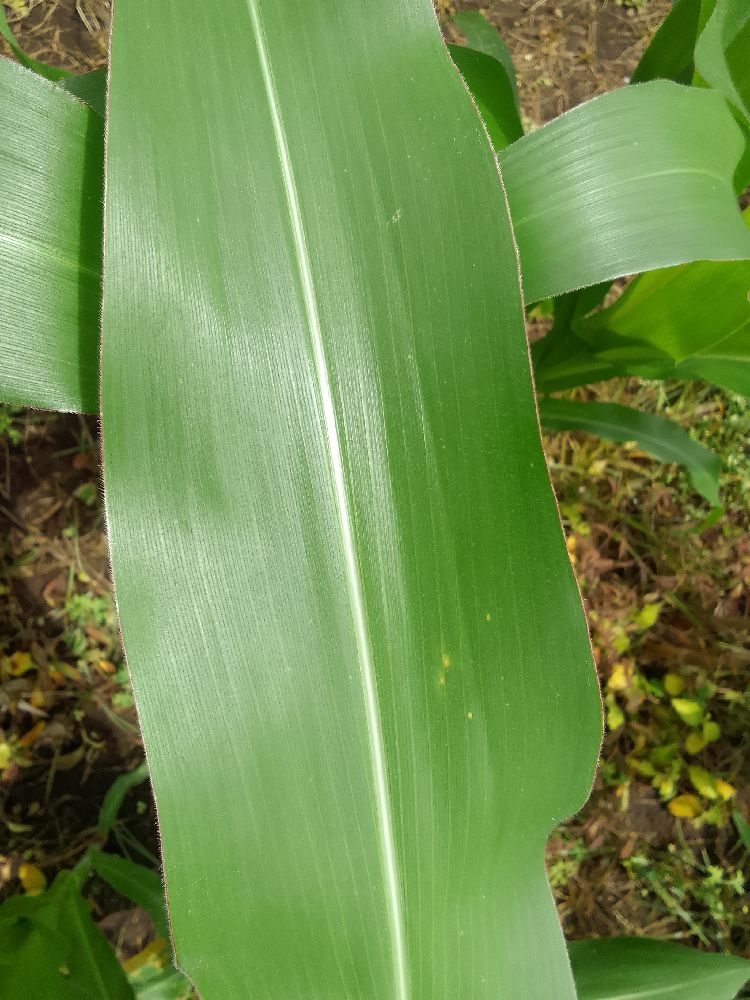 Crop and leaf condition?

maize, healthy
